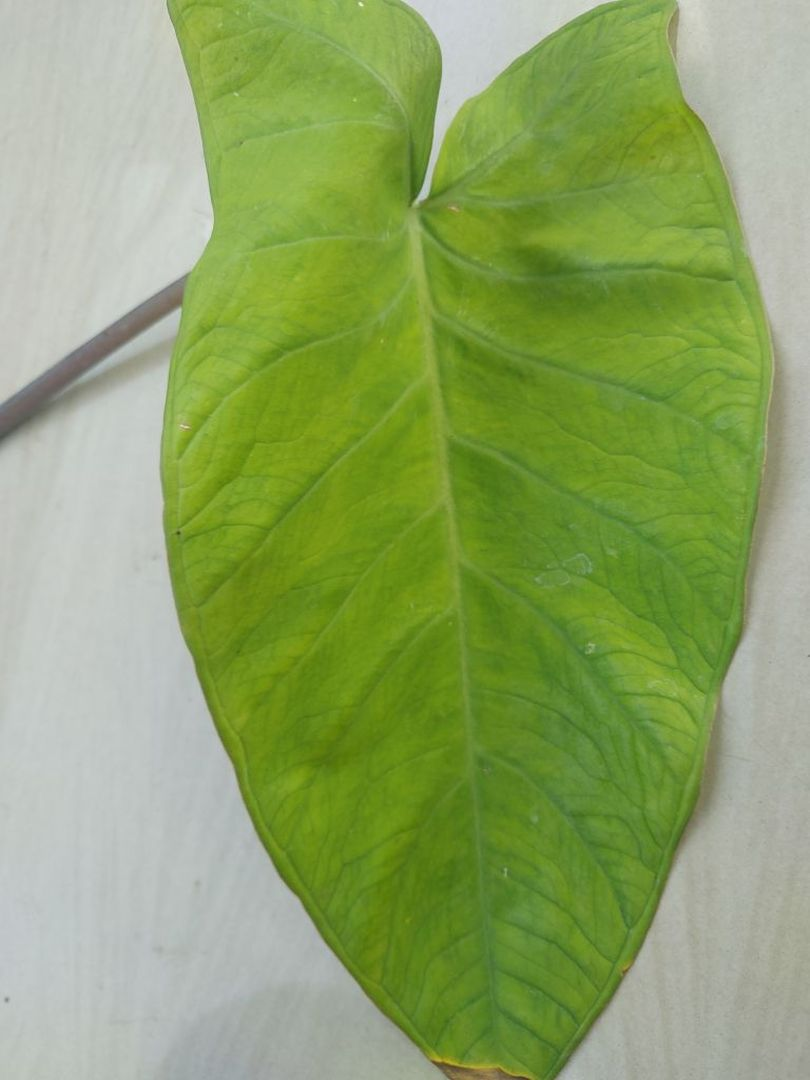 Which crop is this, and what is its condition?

taro, mosaic
